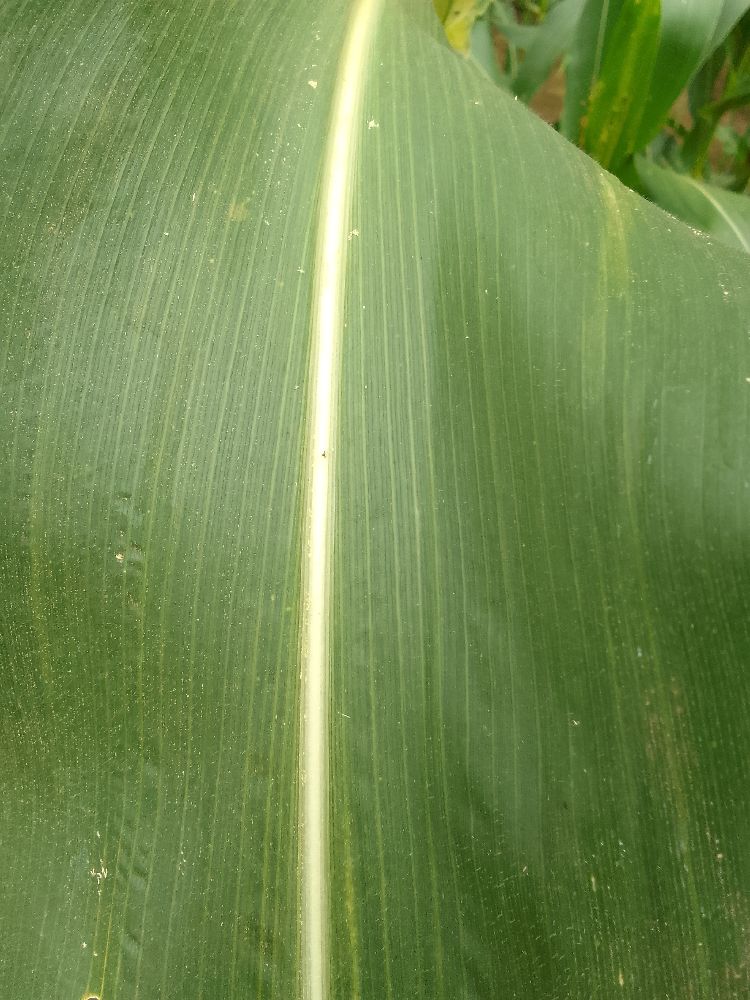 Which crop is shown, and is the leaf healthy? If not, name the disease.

maize, healthy
